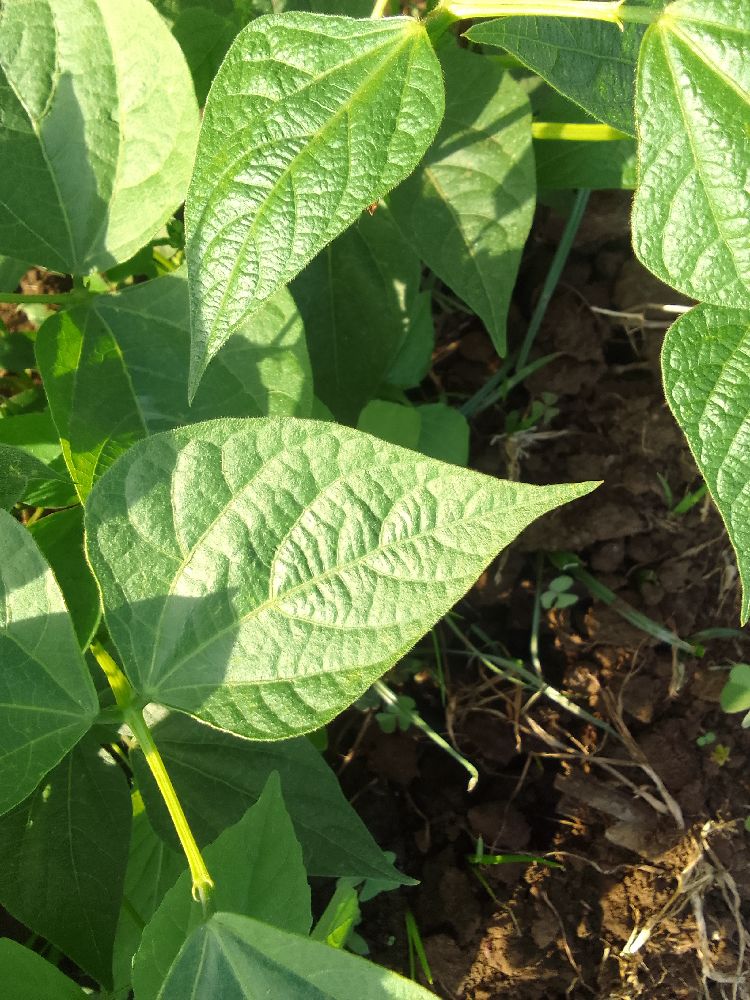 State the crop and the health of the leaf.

common bean, healthy
